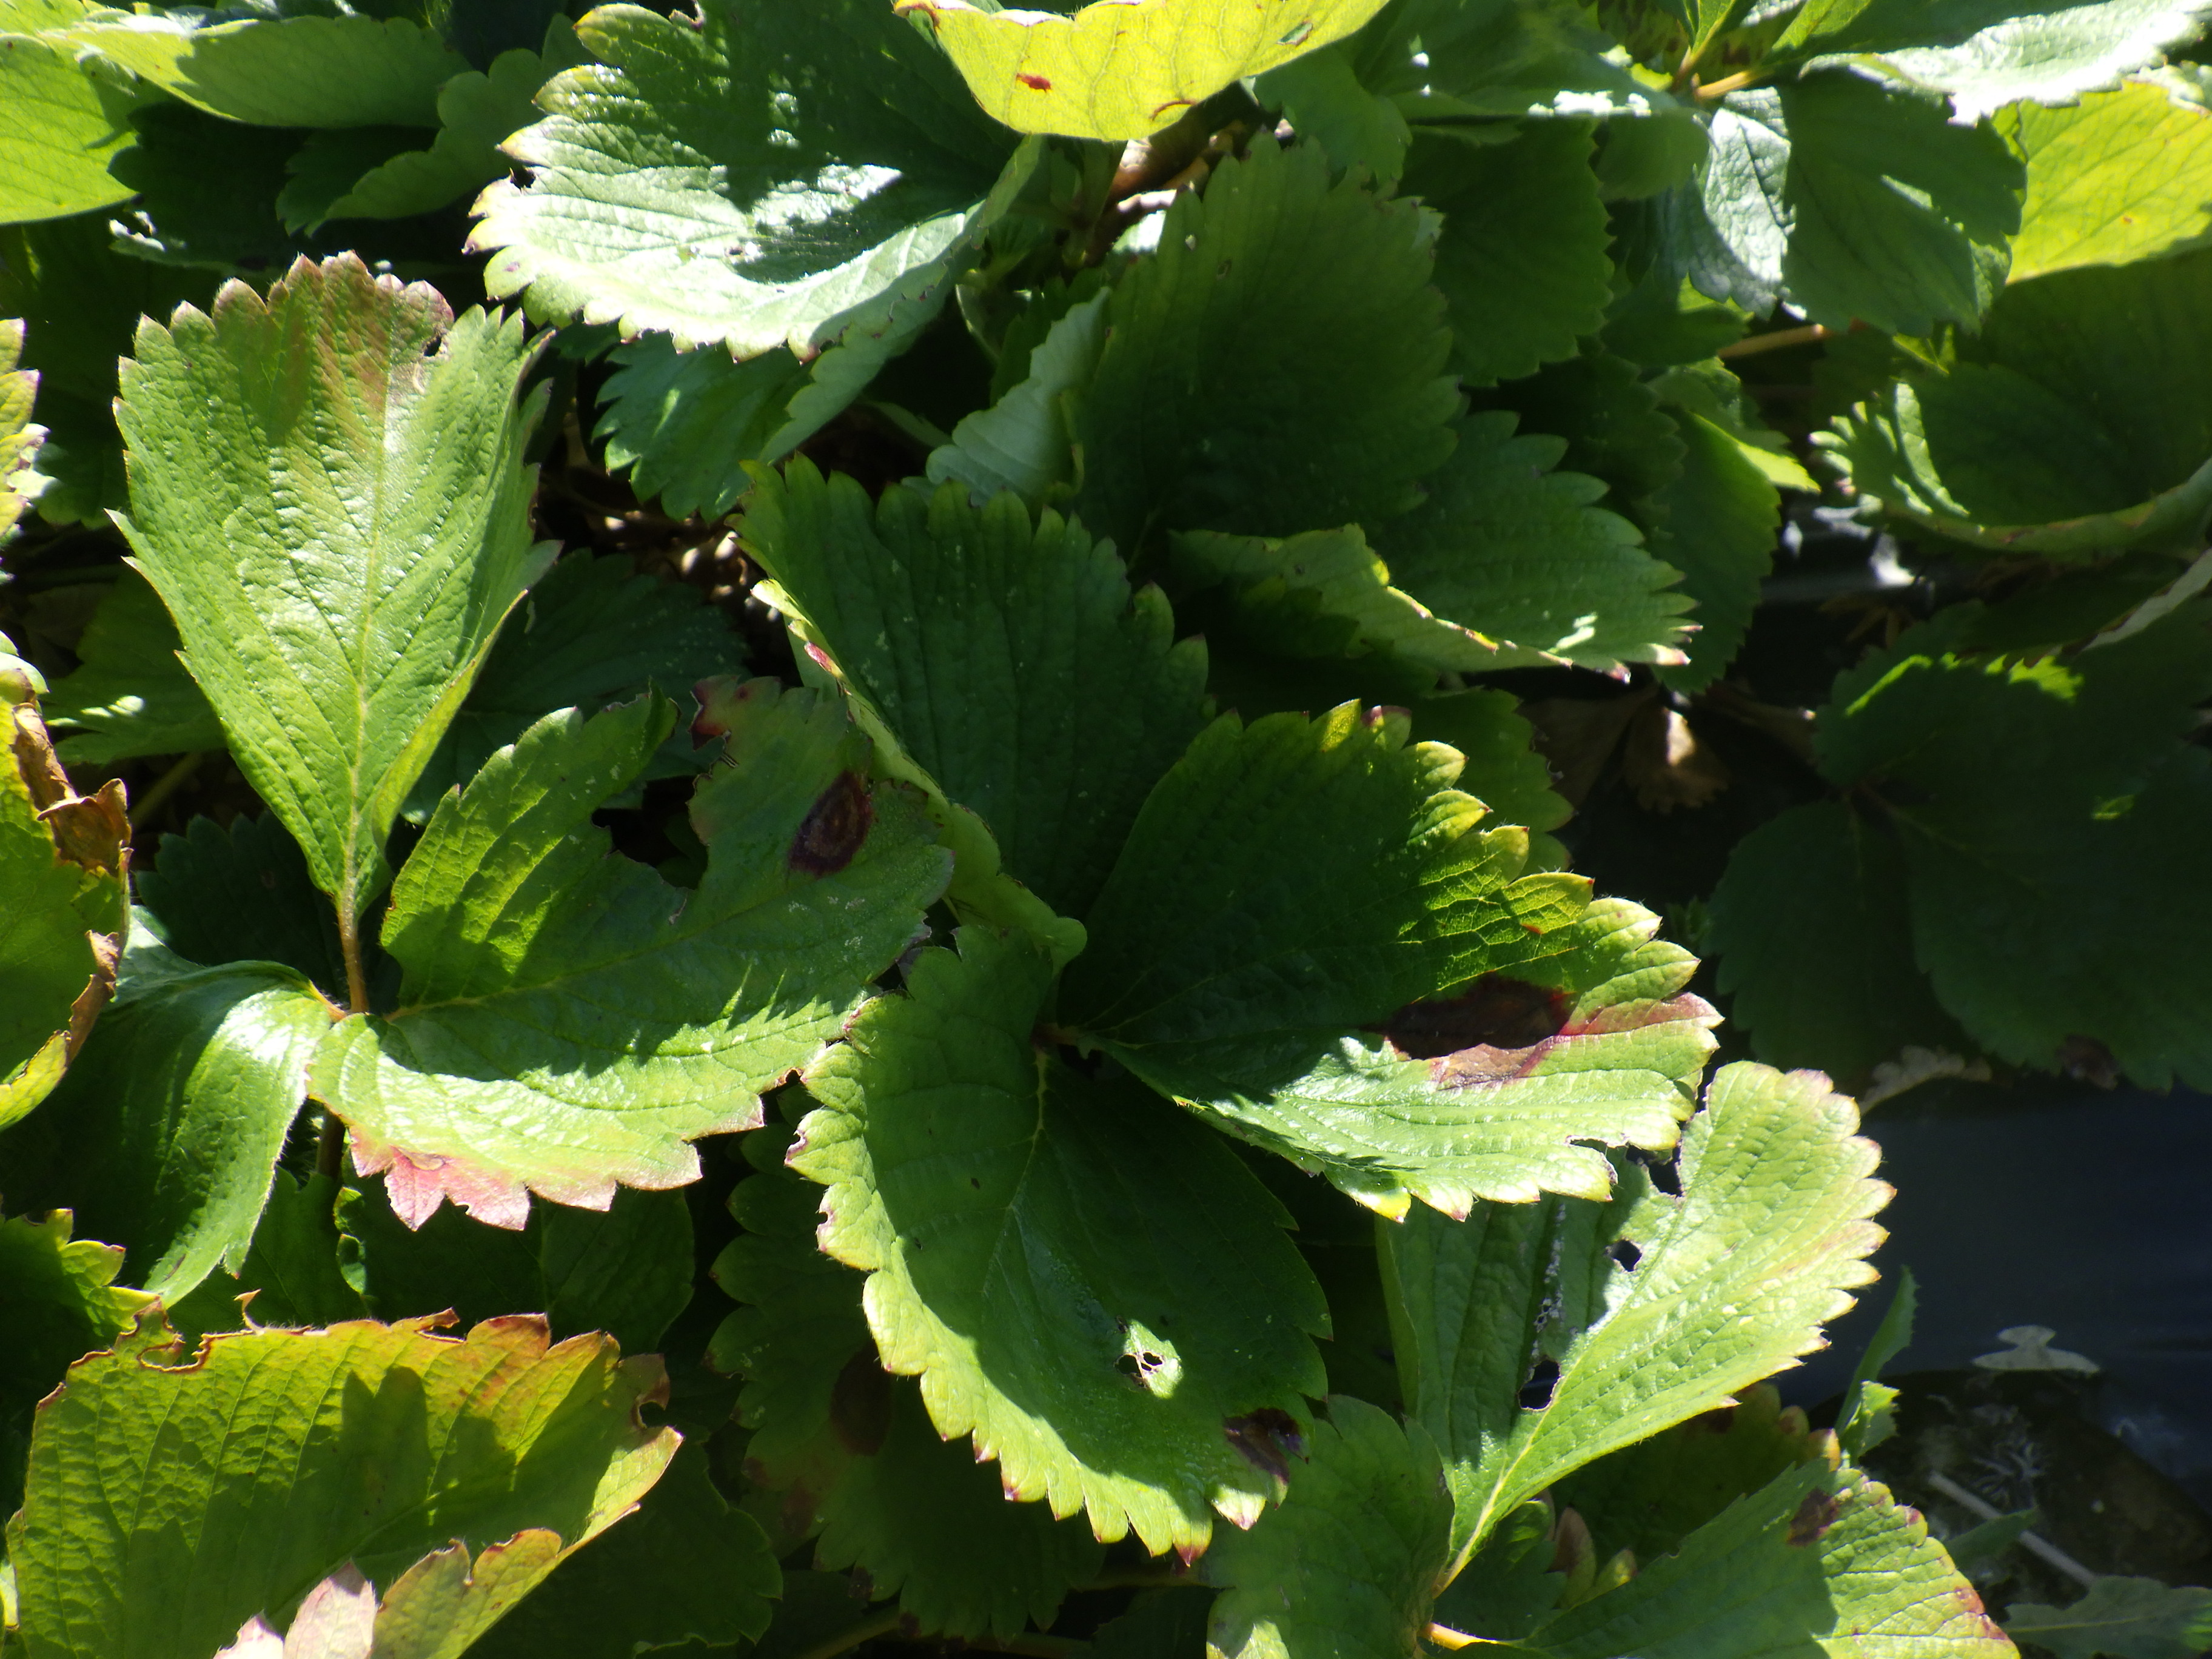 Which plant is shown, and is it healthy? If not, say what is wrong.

strawberry, leaf scorch, phytophagous
